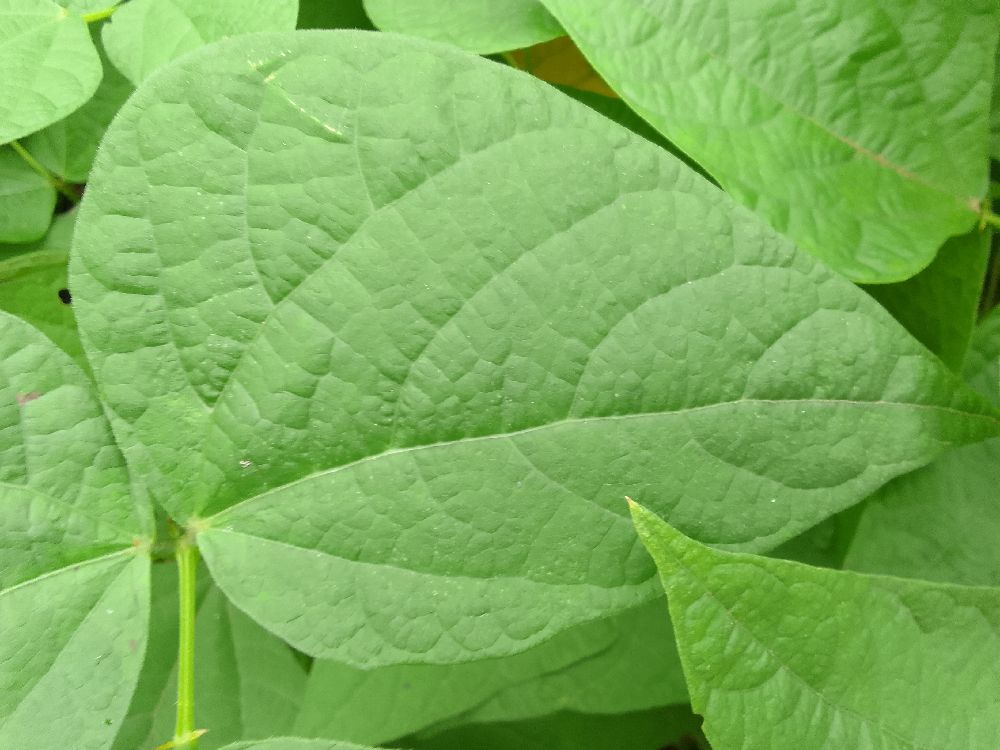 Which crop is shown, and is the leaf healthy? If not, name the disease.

common bean, healthy
